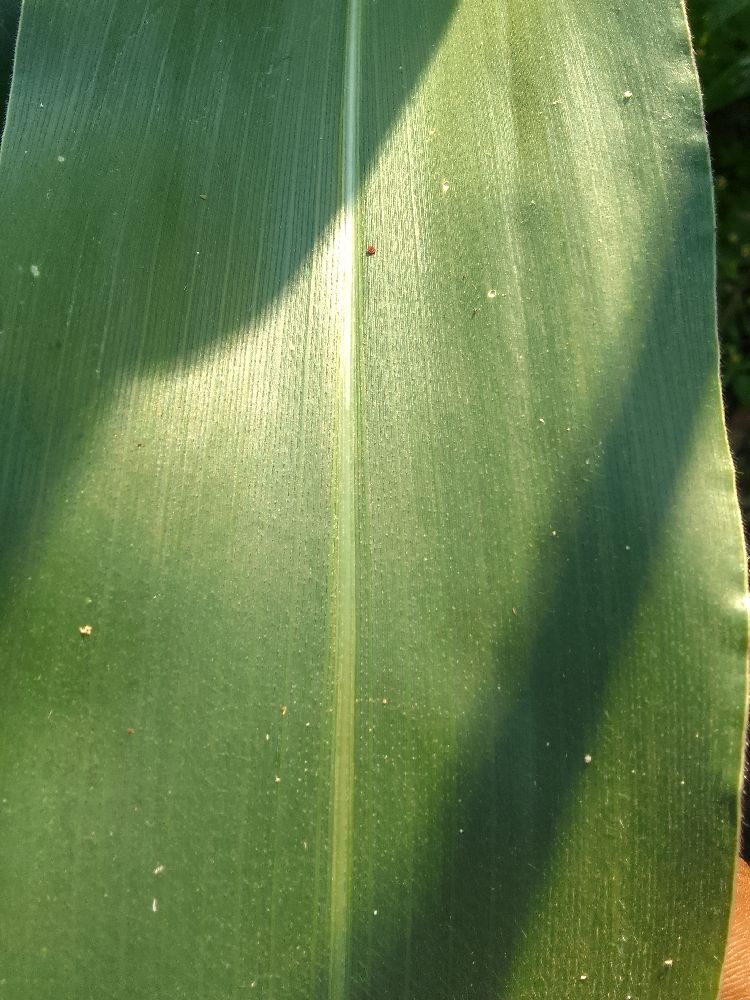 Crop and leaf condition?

maize, healthy
